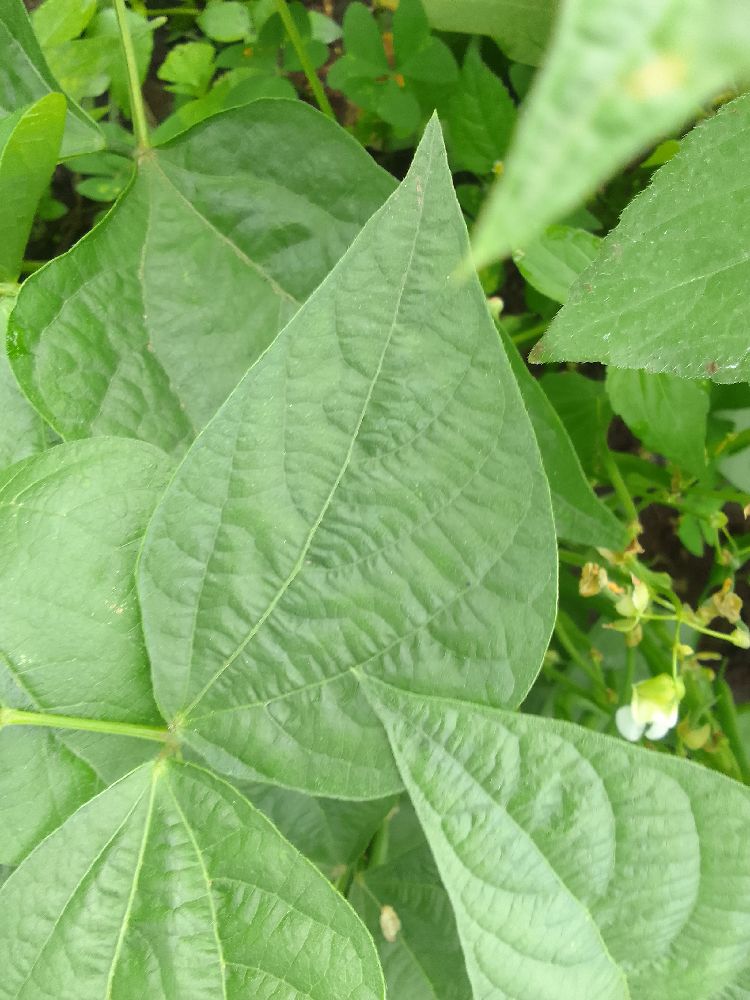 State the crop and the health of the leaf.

common bean, healthy
